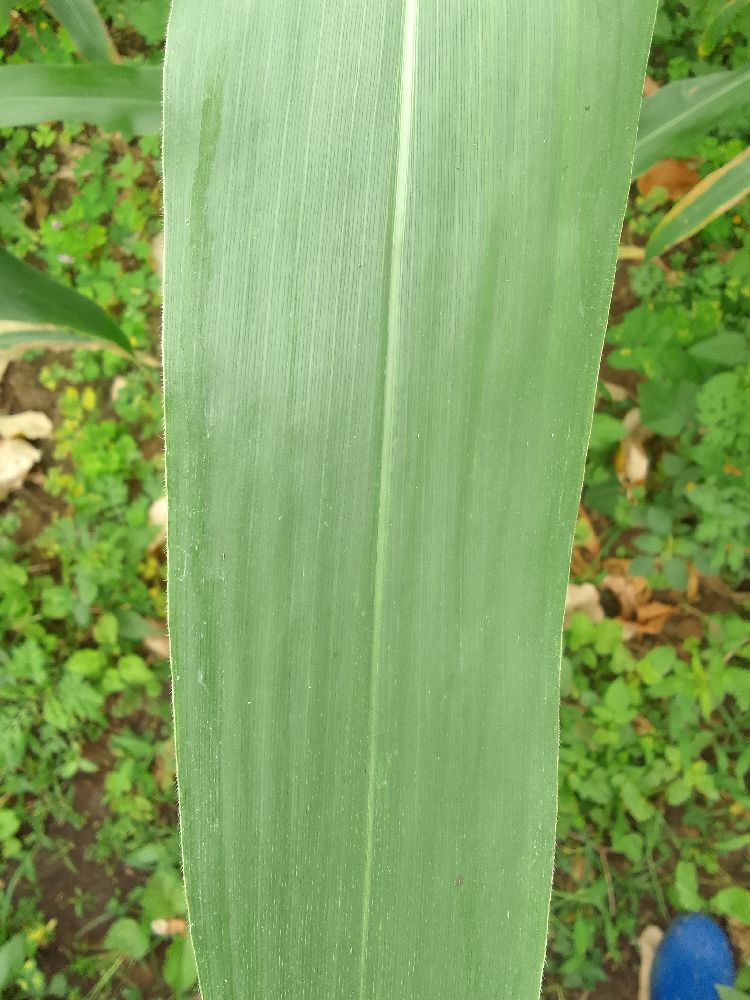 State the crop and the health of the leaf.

maize, healthy
